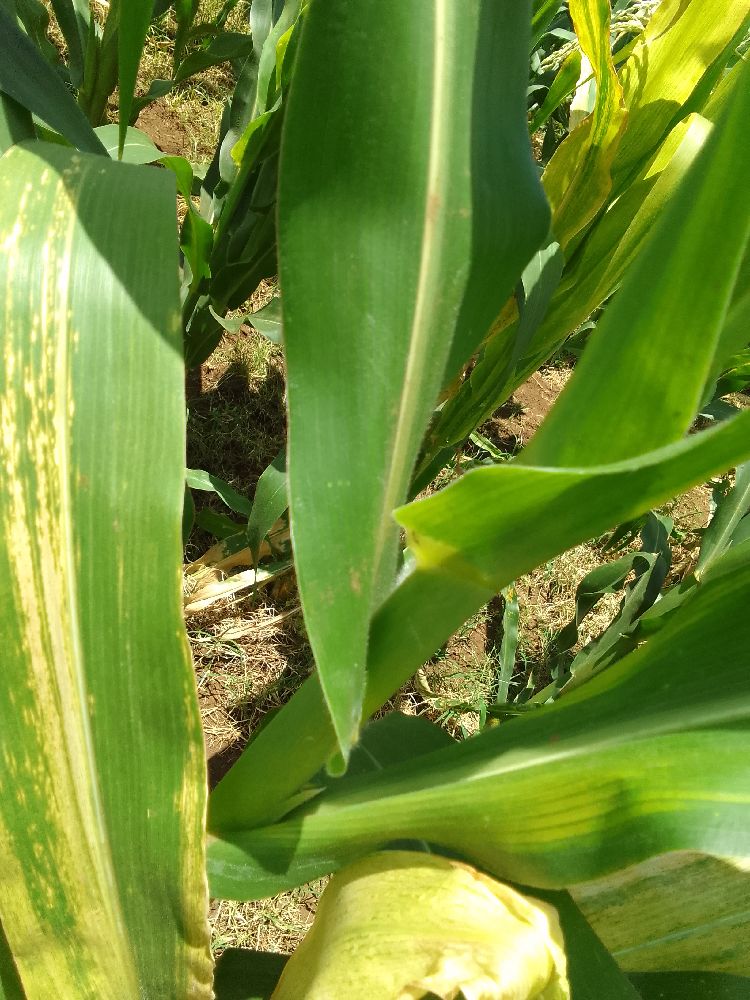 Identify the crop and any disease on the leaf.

maize, maize lethal necrosis
